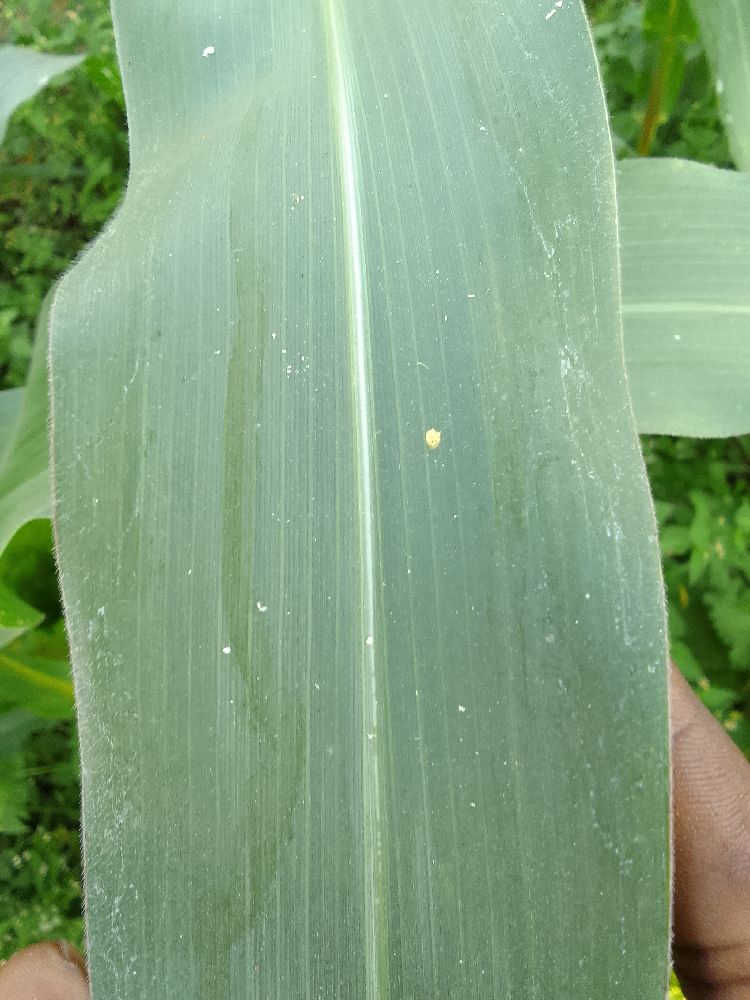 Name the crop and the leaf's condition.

maize, healthy
